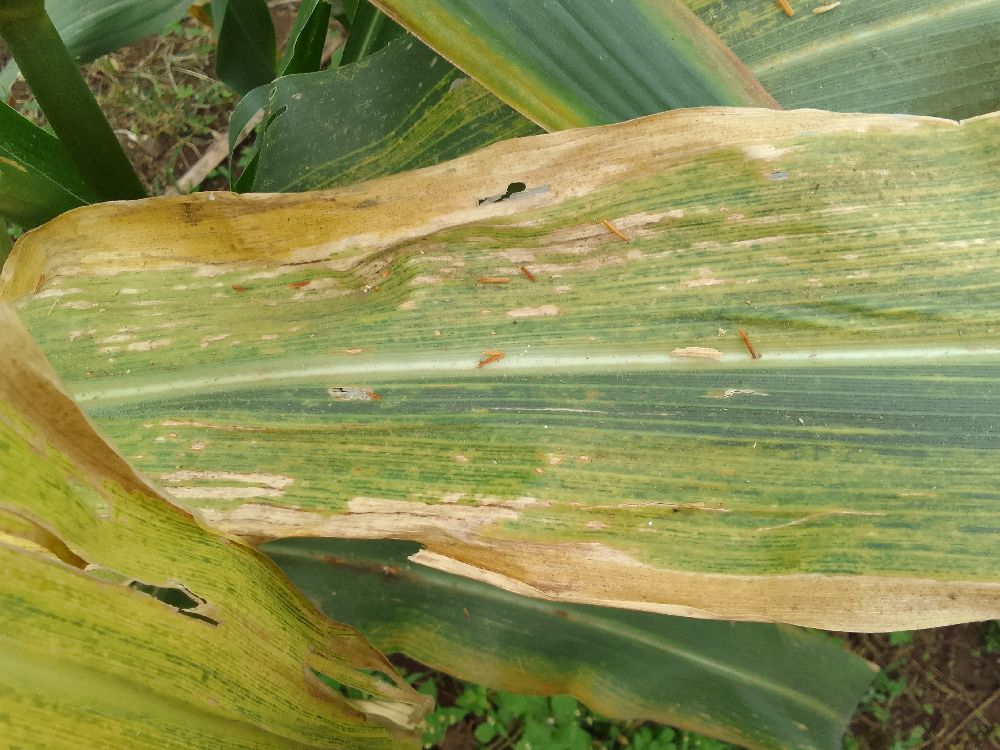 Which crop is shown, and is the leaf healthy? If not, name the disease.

maize, maize lethal necrosis
